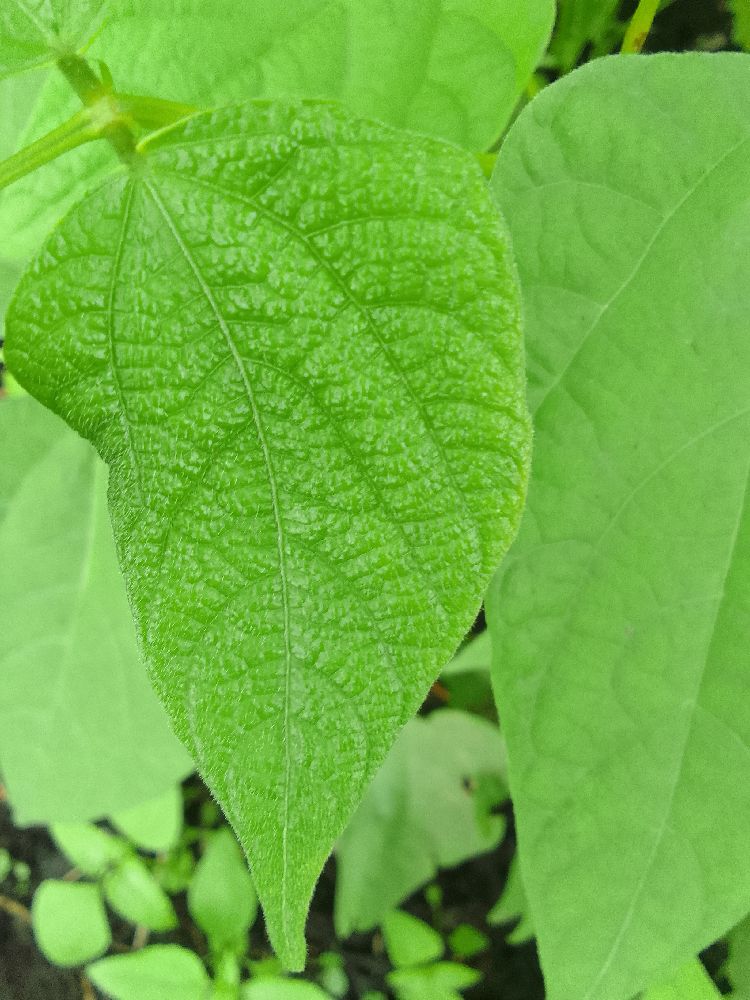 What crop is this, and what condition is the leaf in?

common bean, healthy
